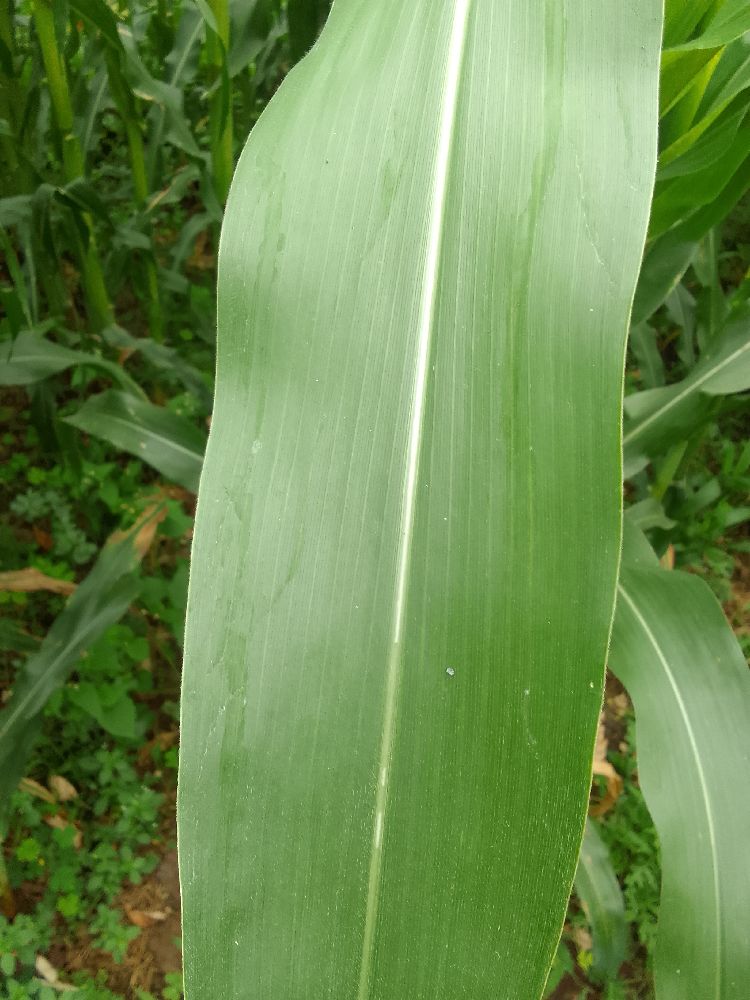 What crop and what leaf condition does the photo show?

maize, healthy
